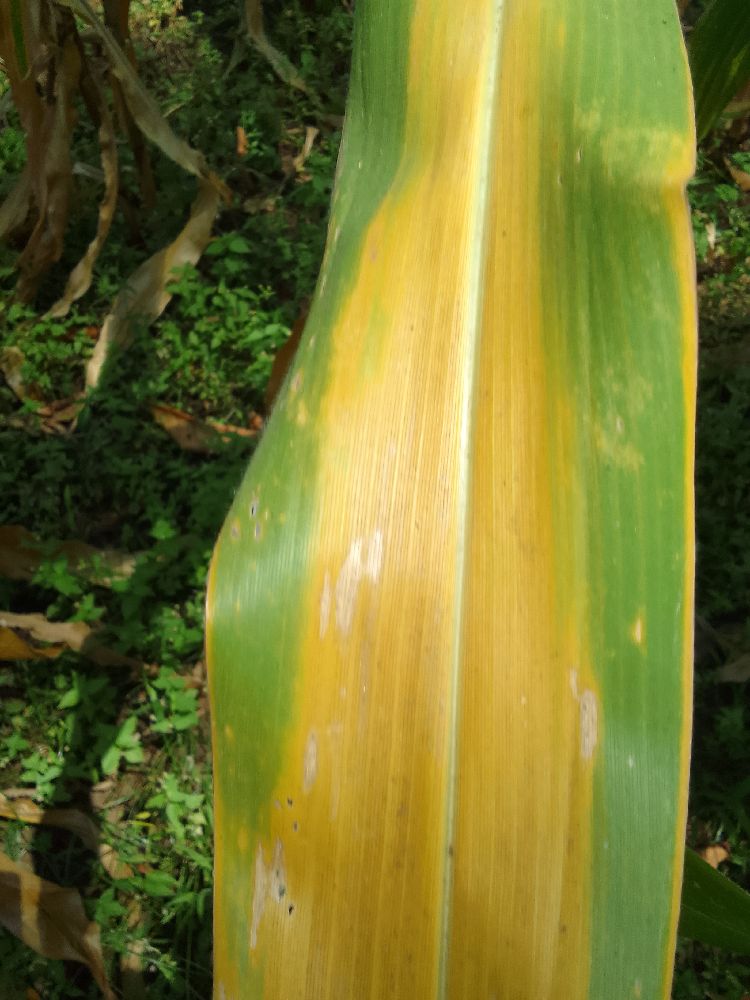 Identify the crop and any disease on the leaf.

maize, maize lethal necrosis
